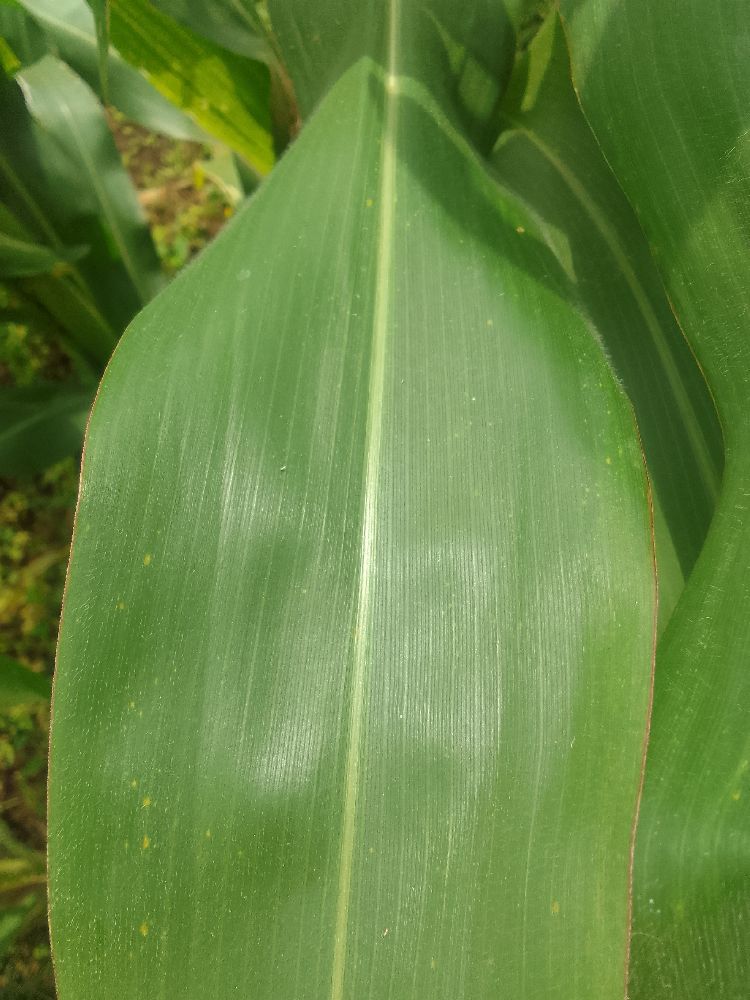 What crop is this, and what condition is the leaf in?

maize, healthy
